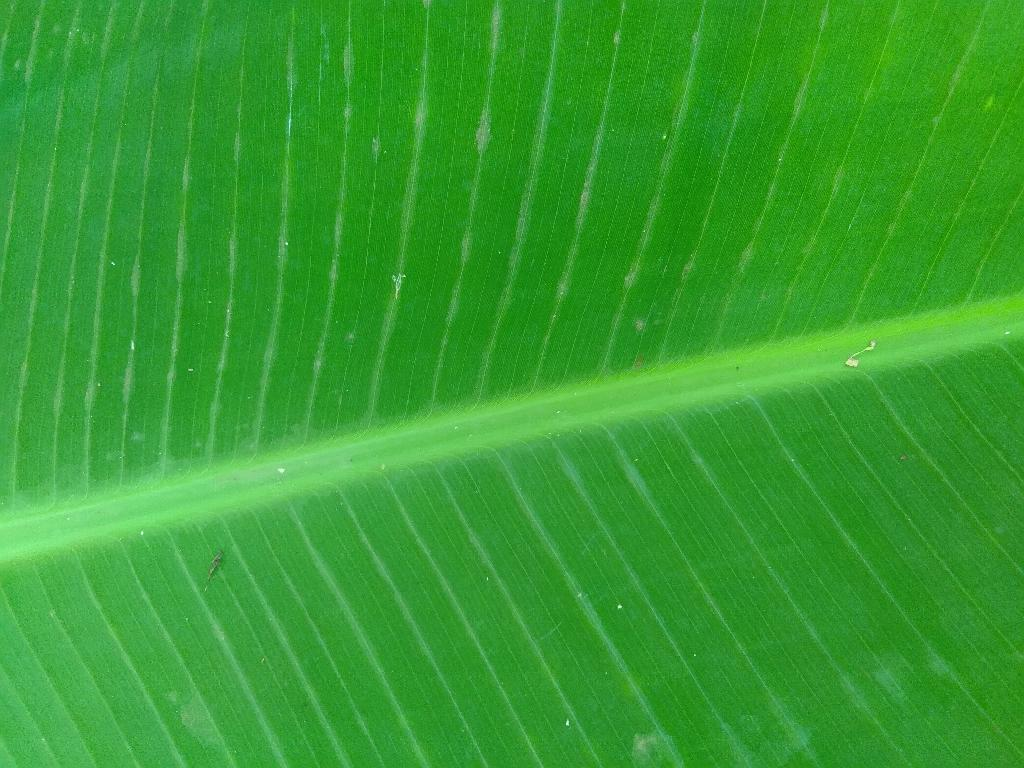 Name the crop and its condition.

banana, healthy
